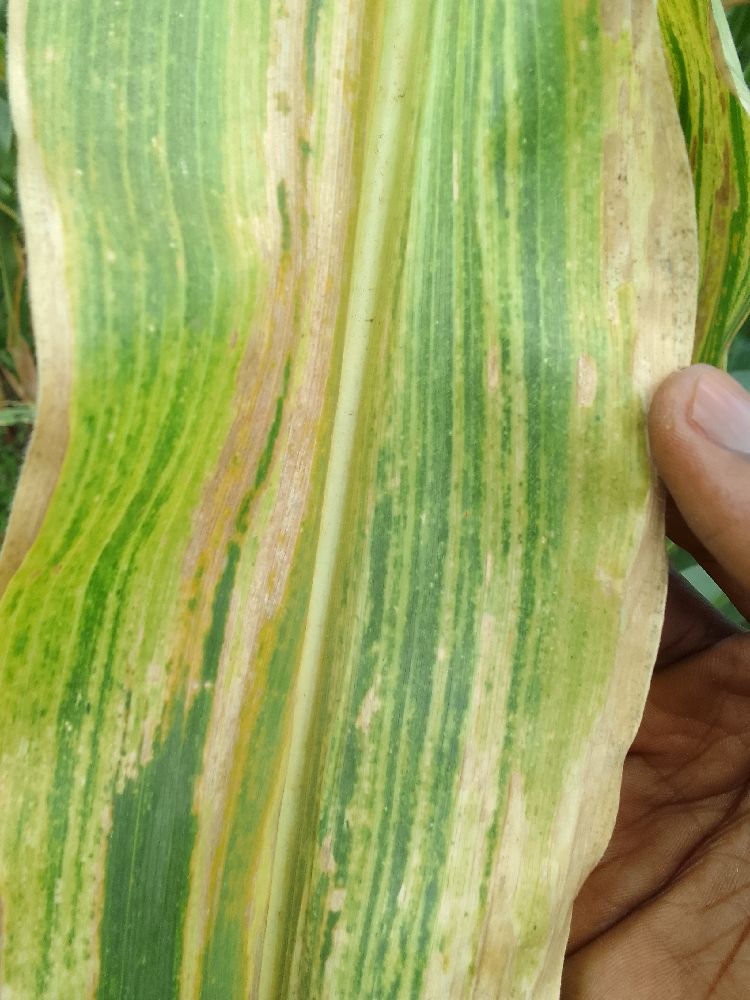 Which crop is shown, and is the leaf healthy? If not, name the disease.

maize, maize lethal necrosis
